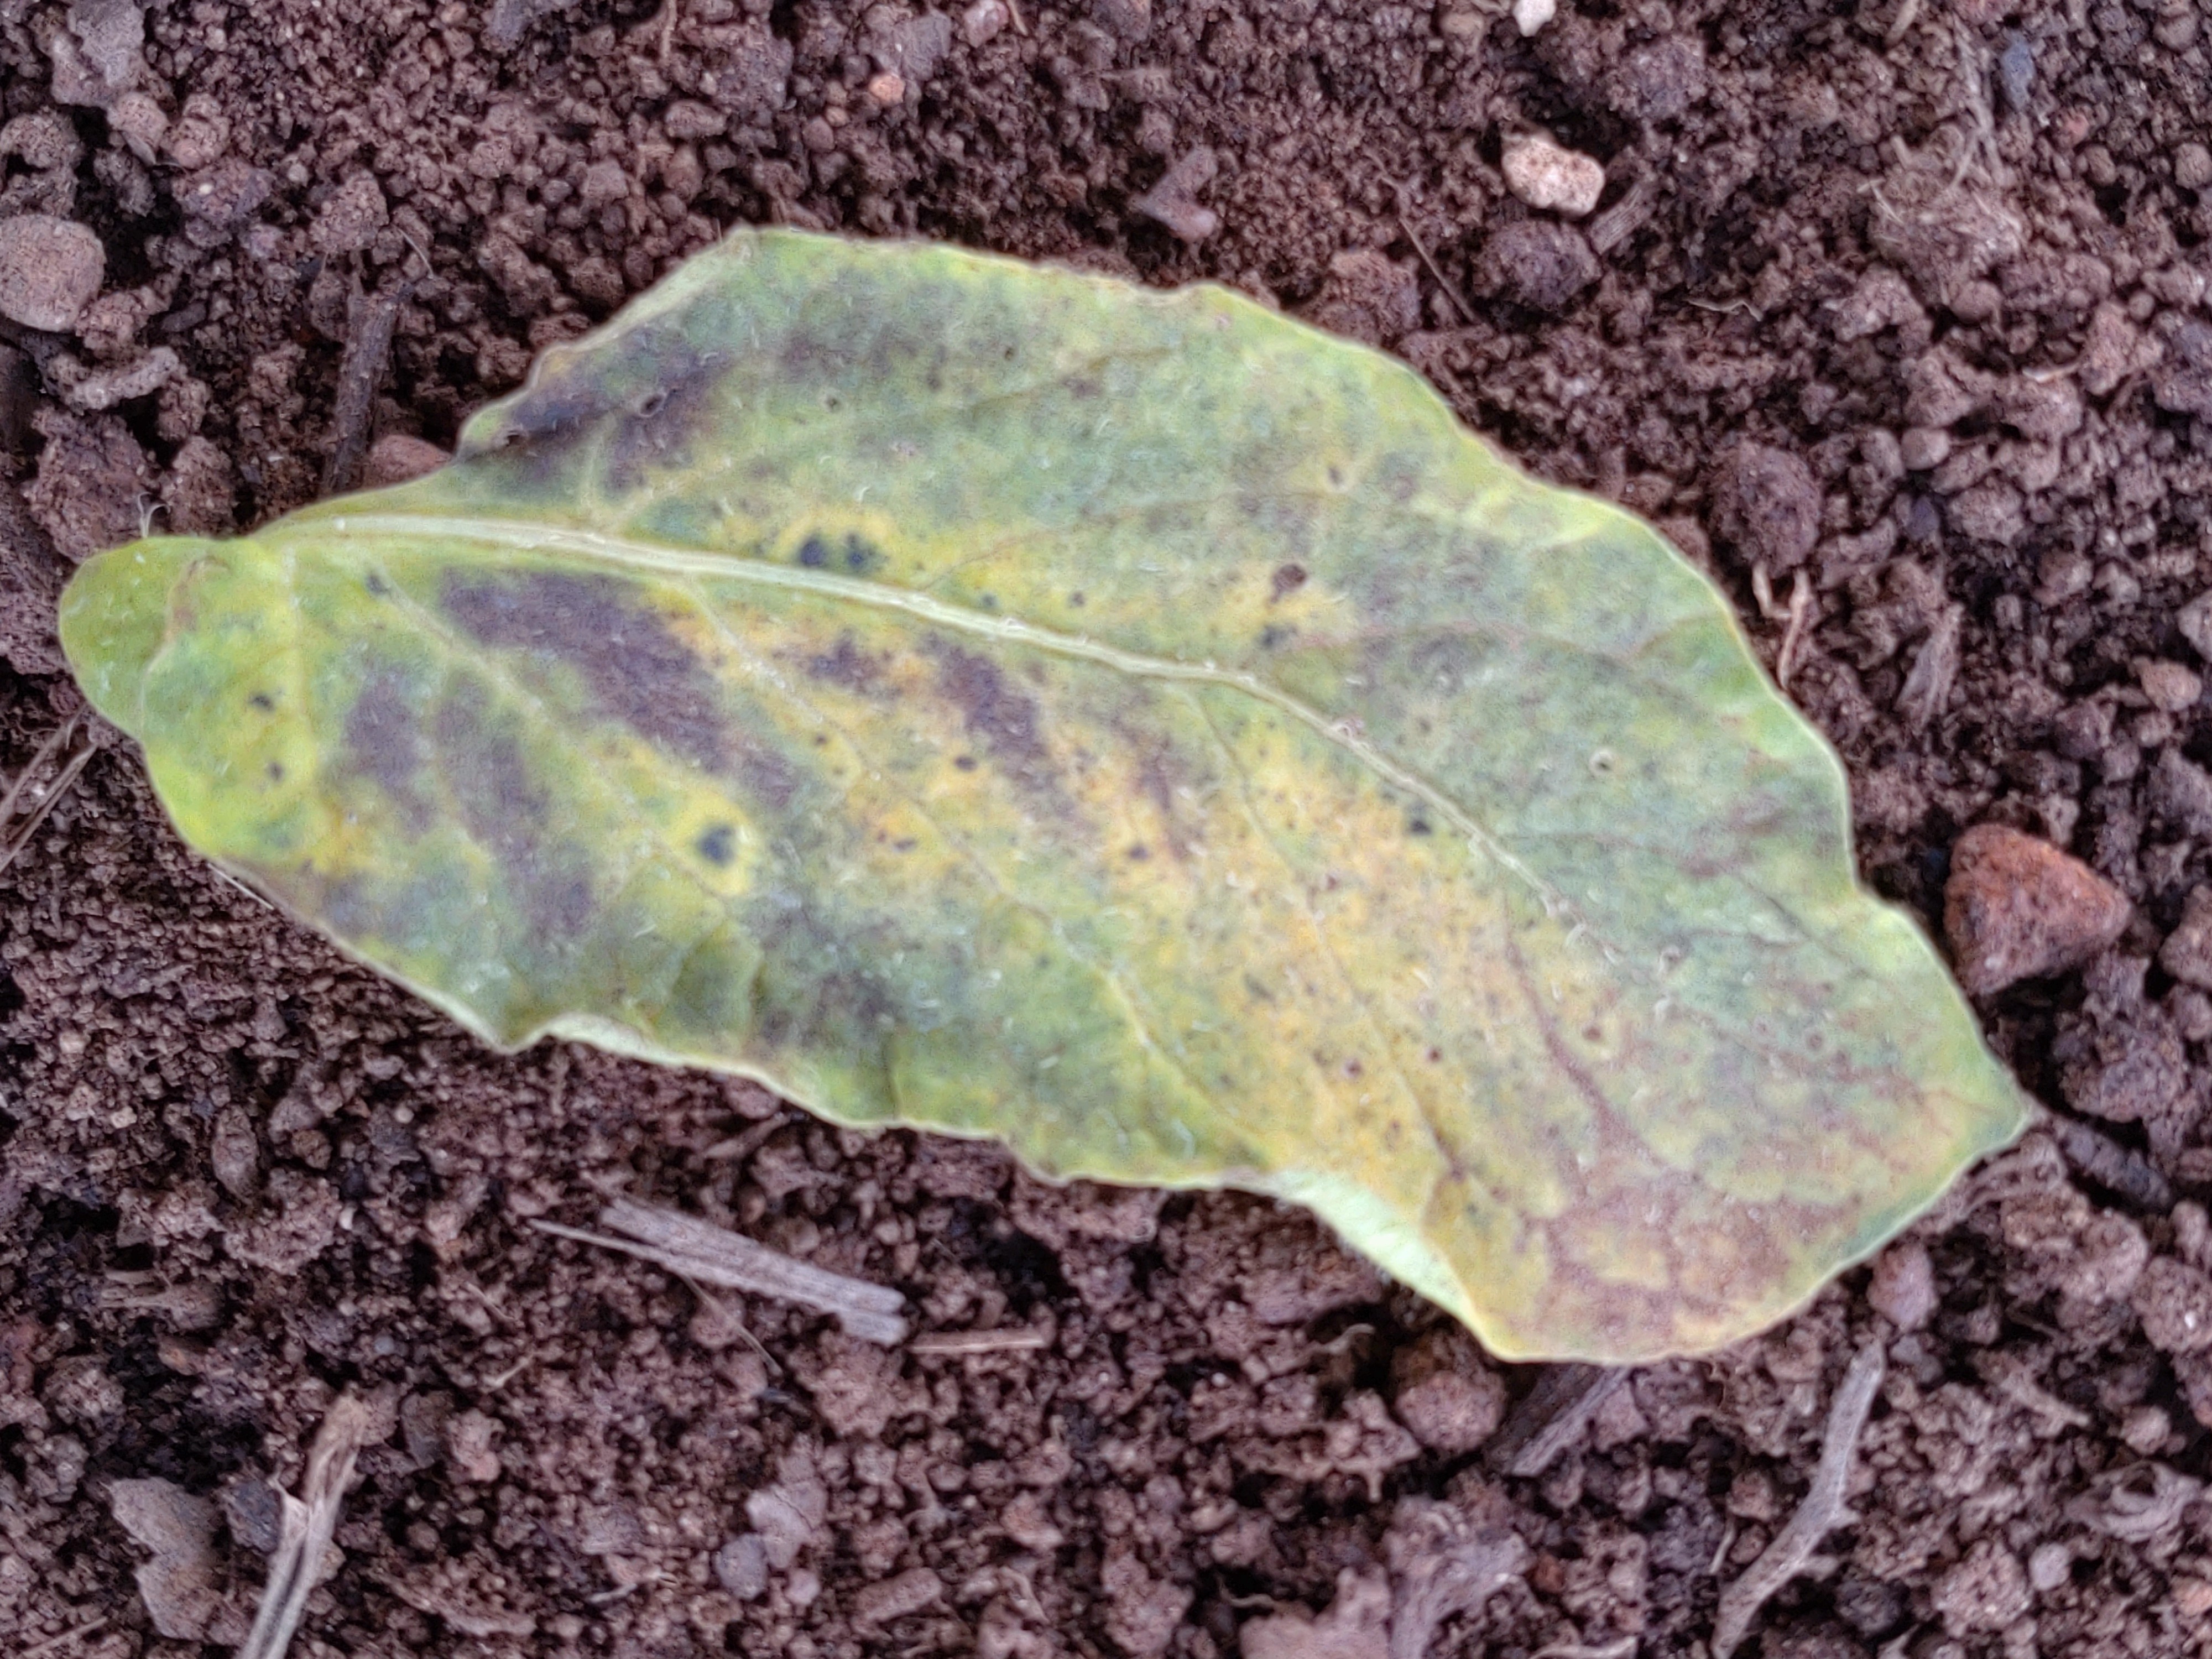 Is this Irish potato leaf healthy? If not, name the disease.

late blight
